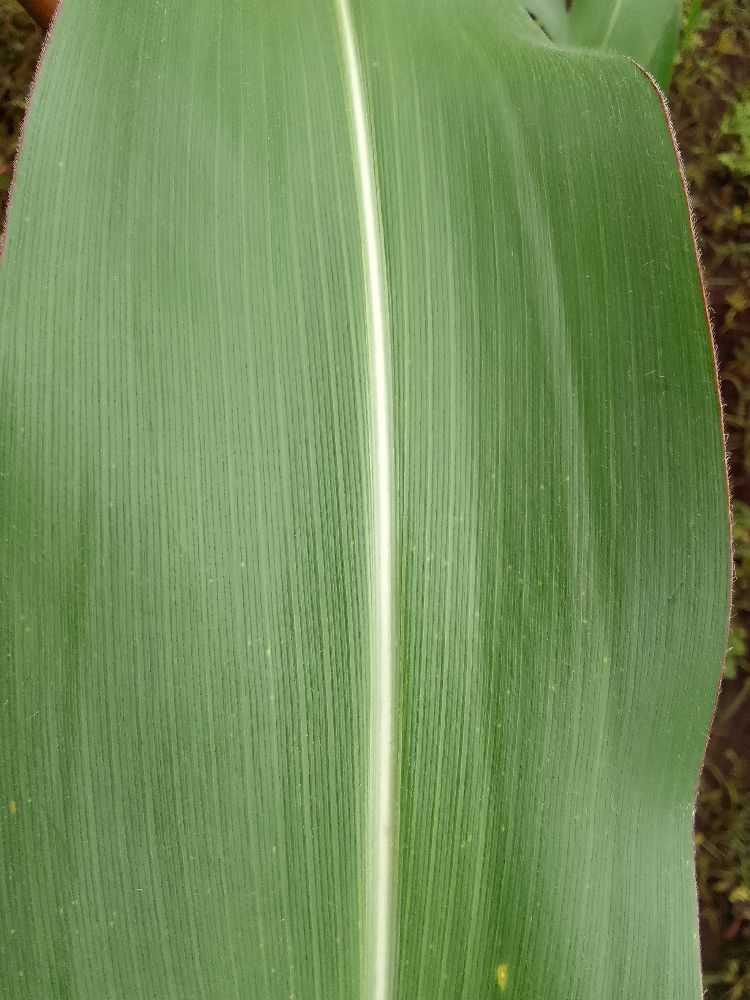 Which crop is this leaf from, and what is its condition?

maize, healthy
